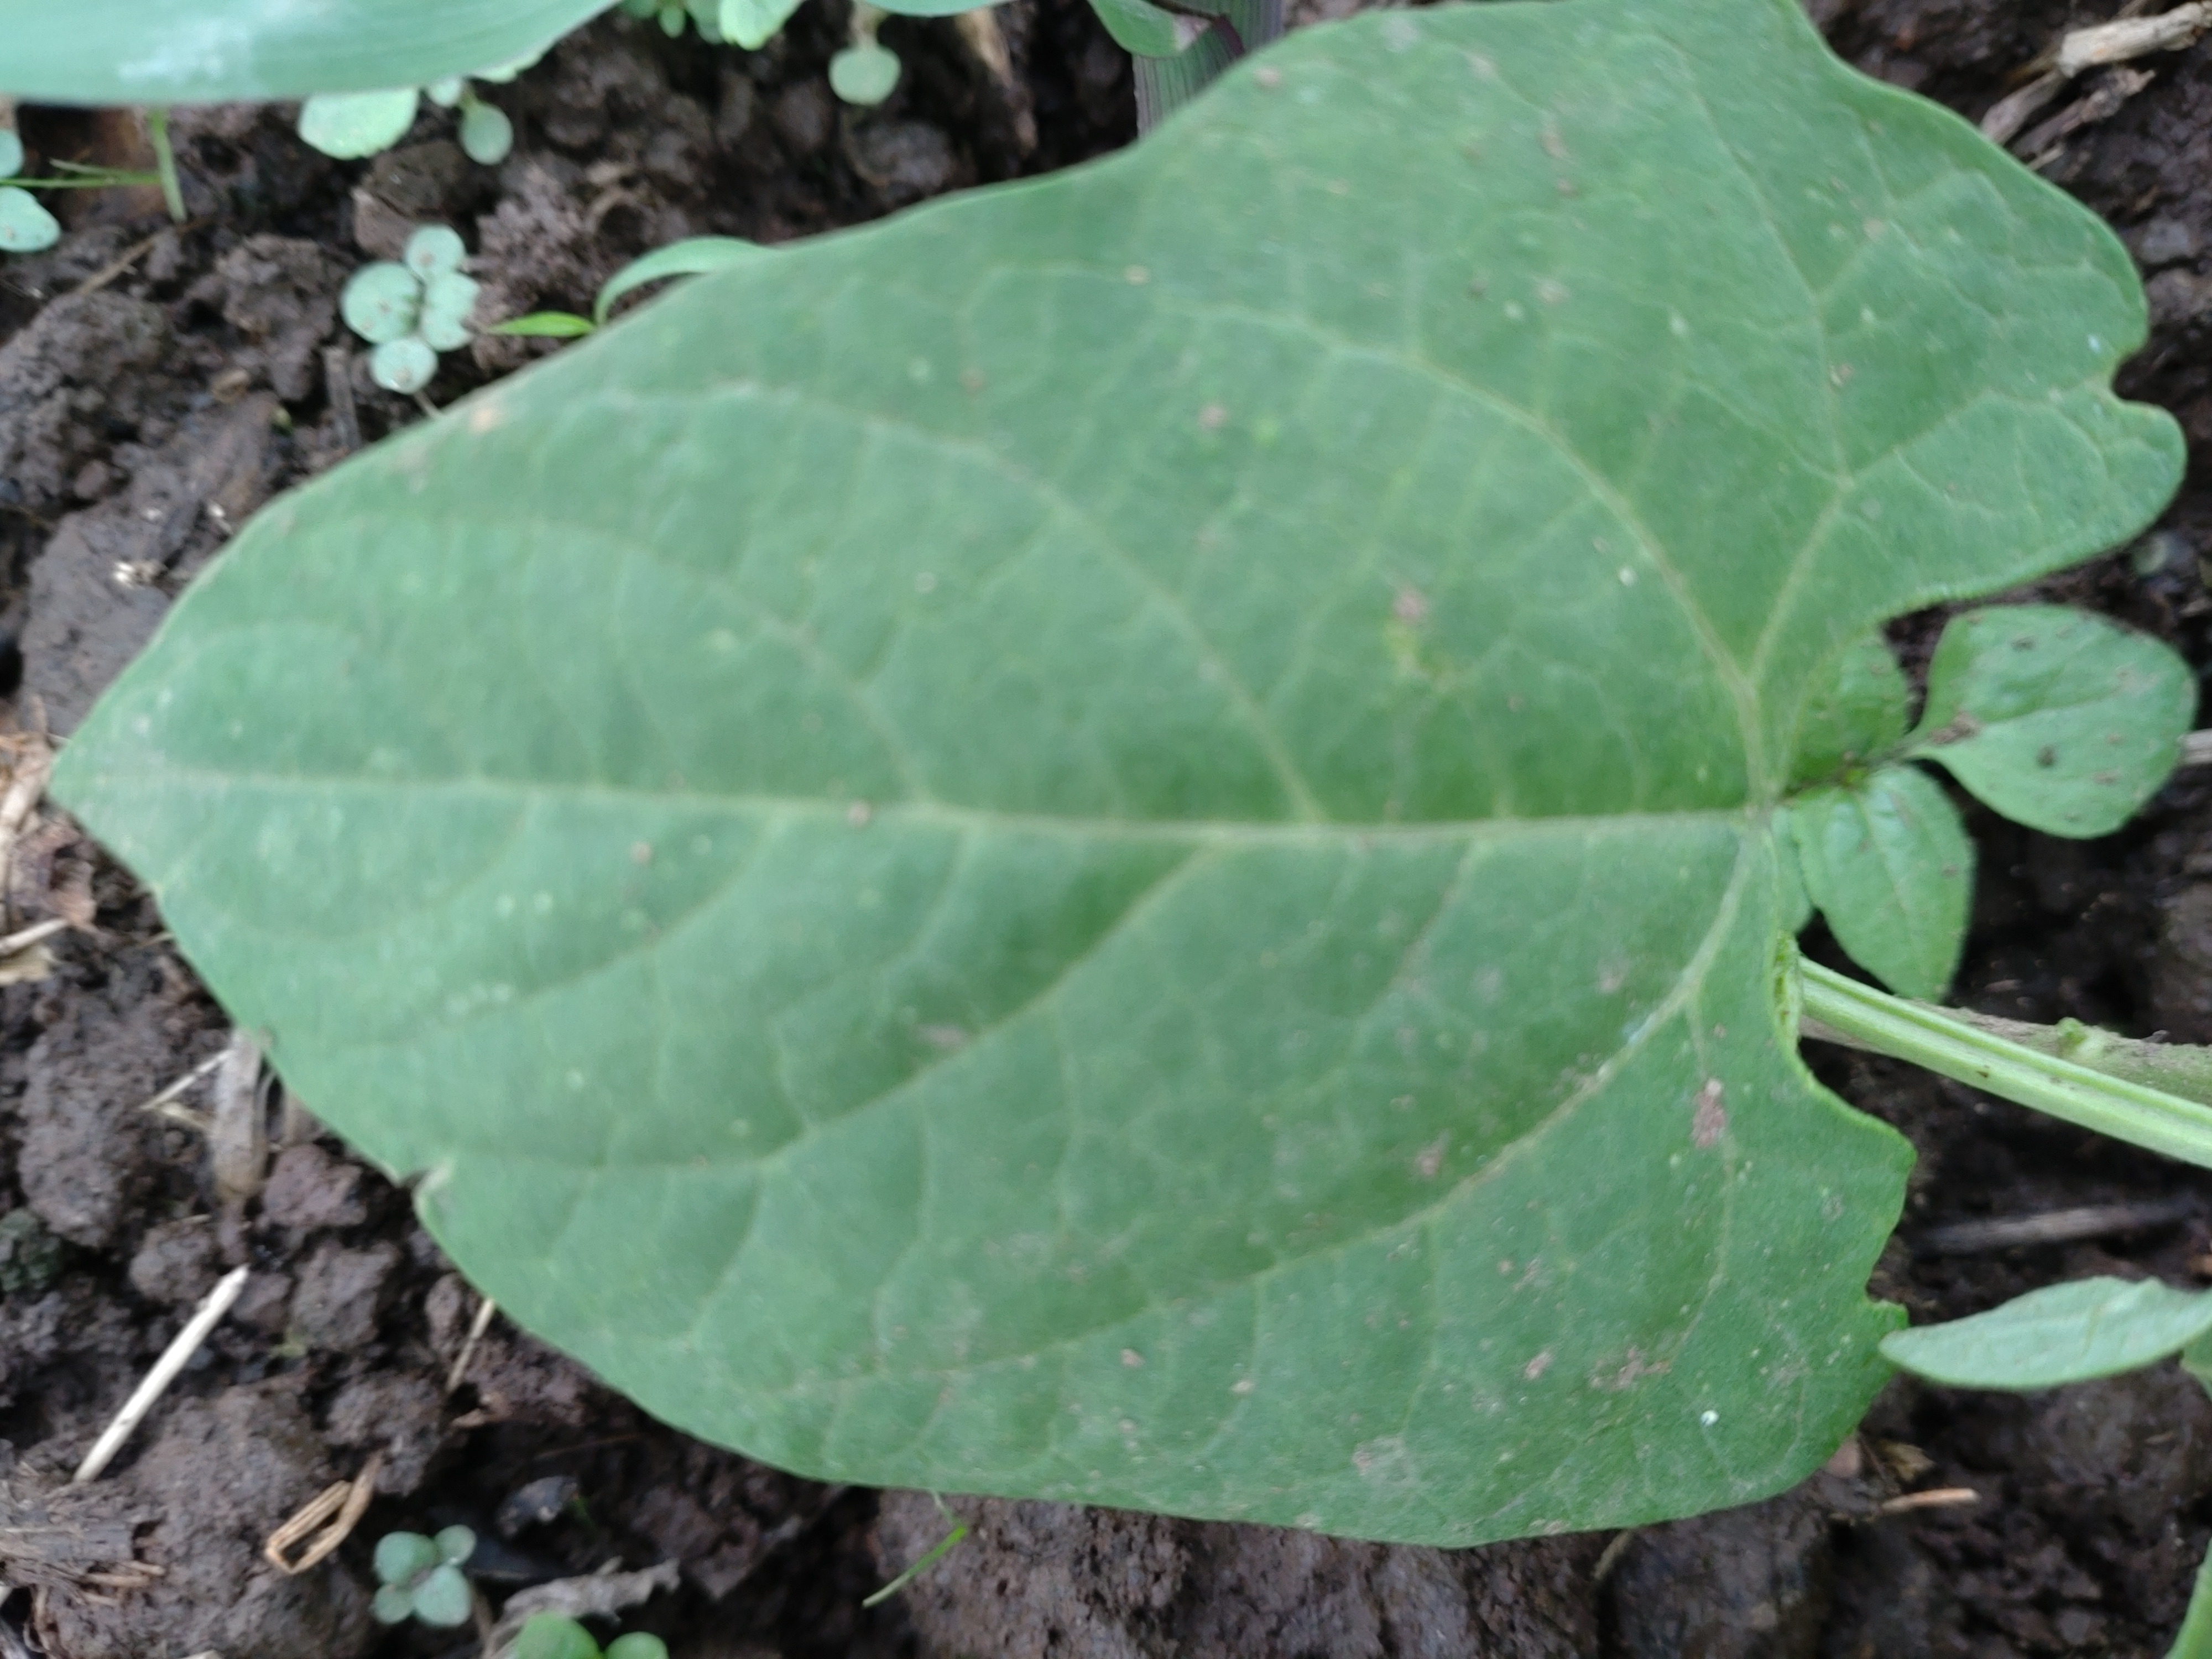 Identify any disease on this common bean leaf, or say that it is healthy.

healthy
